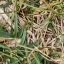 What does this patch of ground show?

grass
